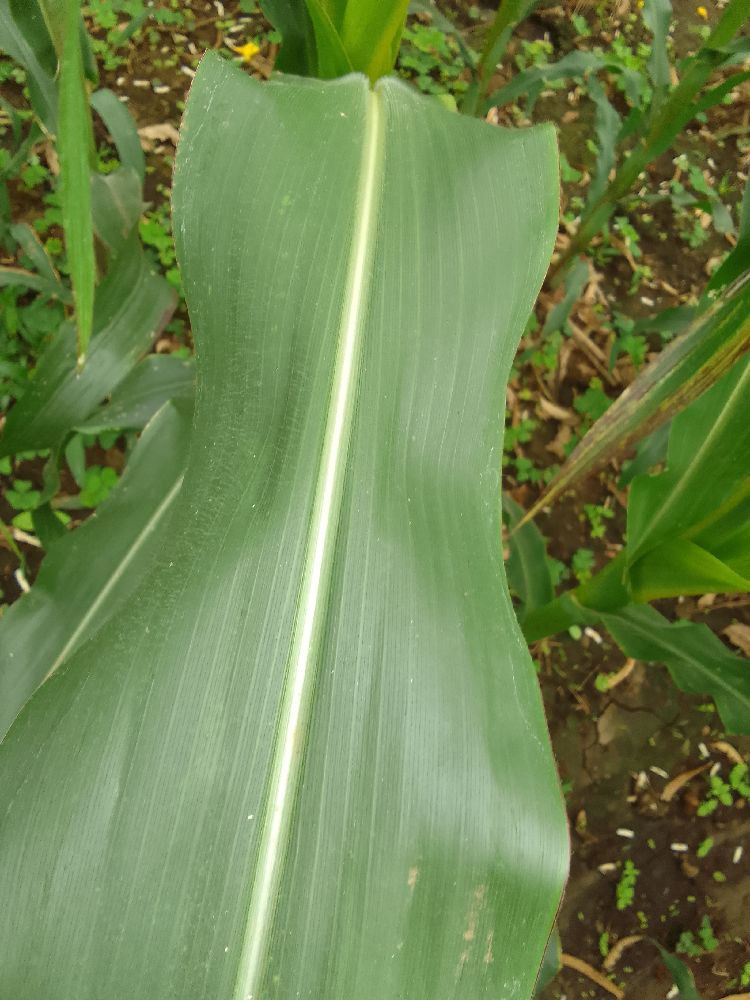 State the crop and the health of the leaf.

maize, healthy
